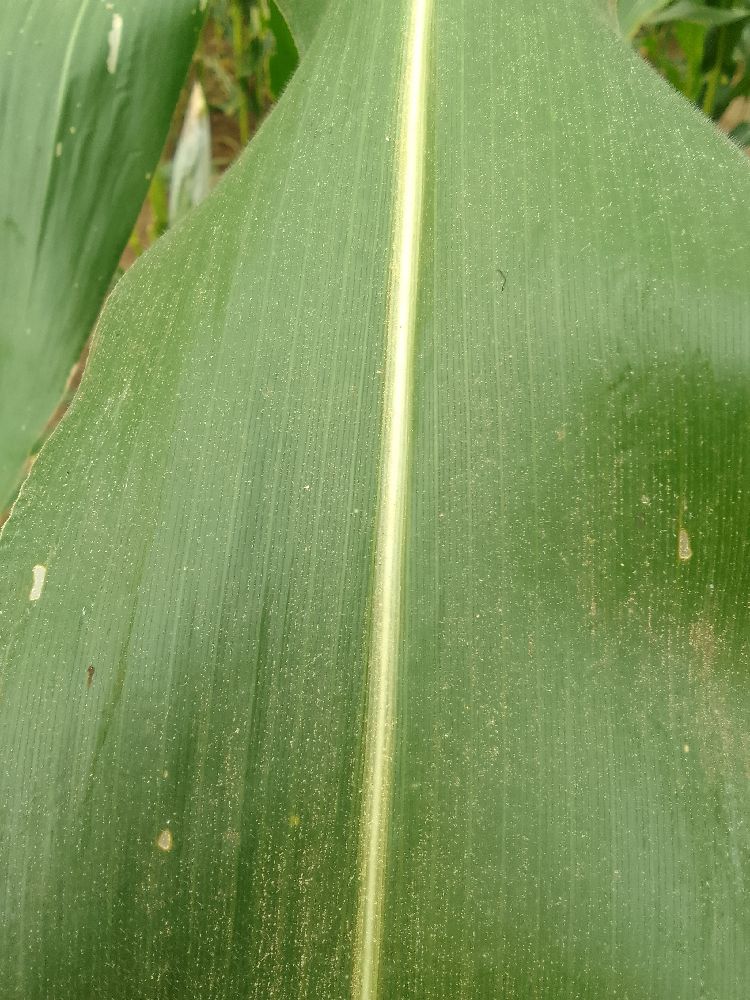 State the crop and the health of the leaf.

maize, healthy
